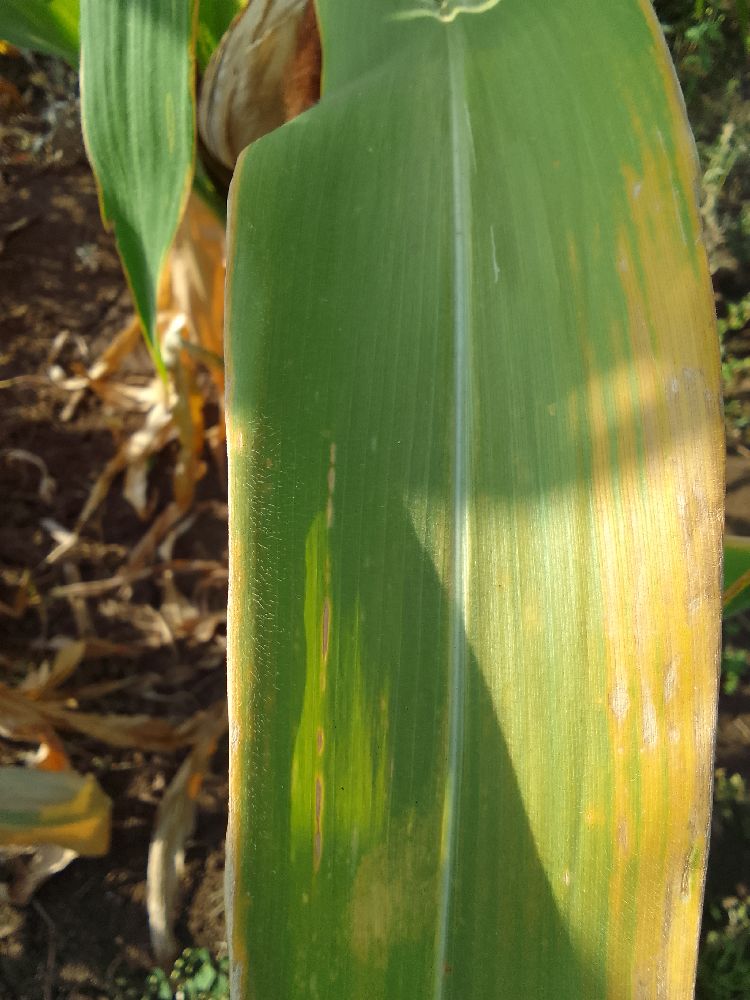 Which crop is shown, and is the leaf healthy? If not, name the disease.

maize, maize lethal necrosis
